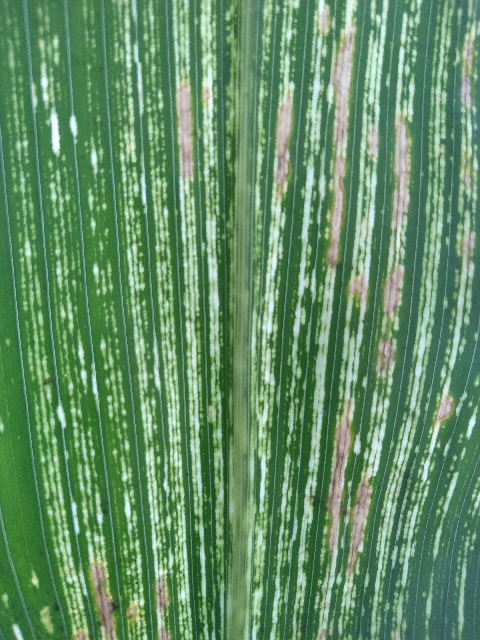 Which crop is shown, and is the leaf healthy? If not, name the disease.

maize, maize streak virus
